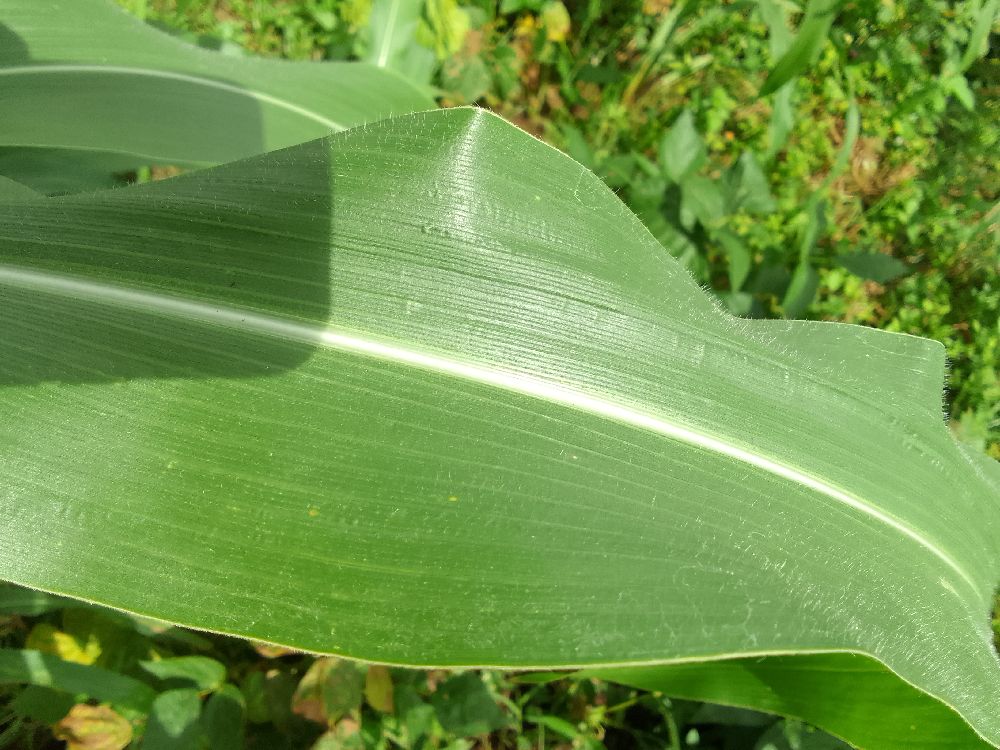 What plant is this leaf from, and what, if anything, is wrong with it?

common bean, healthy
